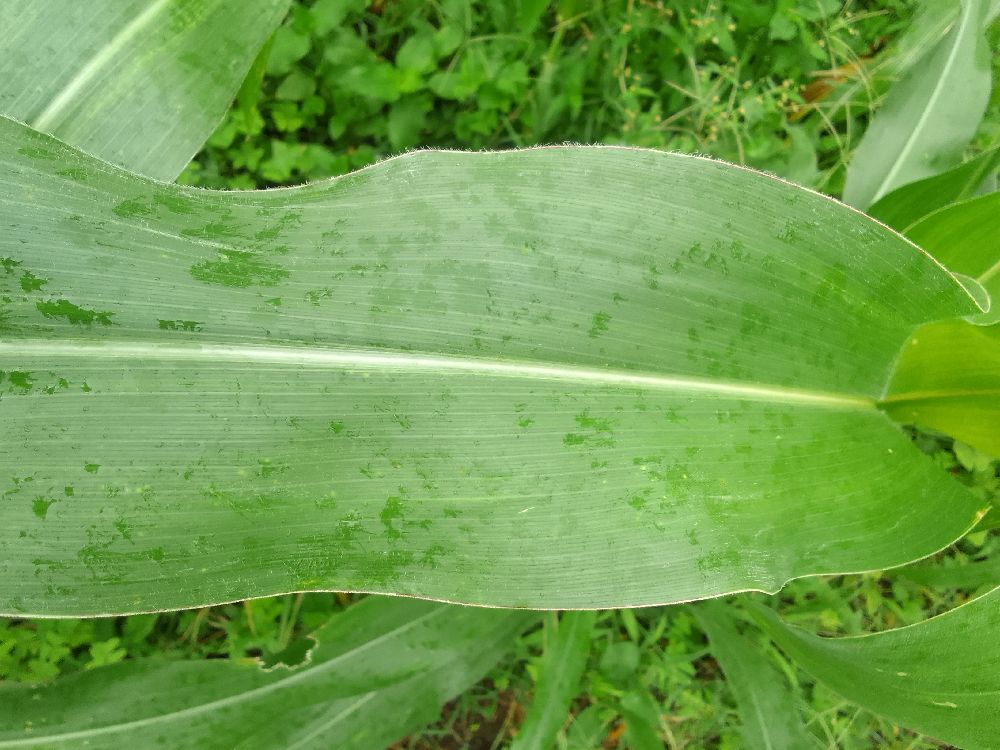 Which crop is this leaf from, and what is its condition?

maize, healthy
